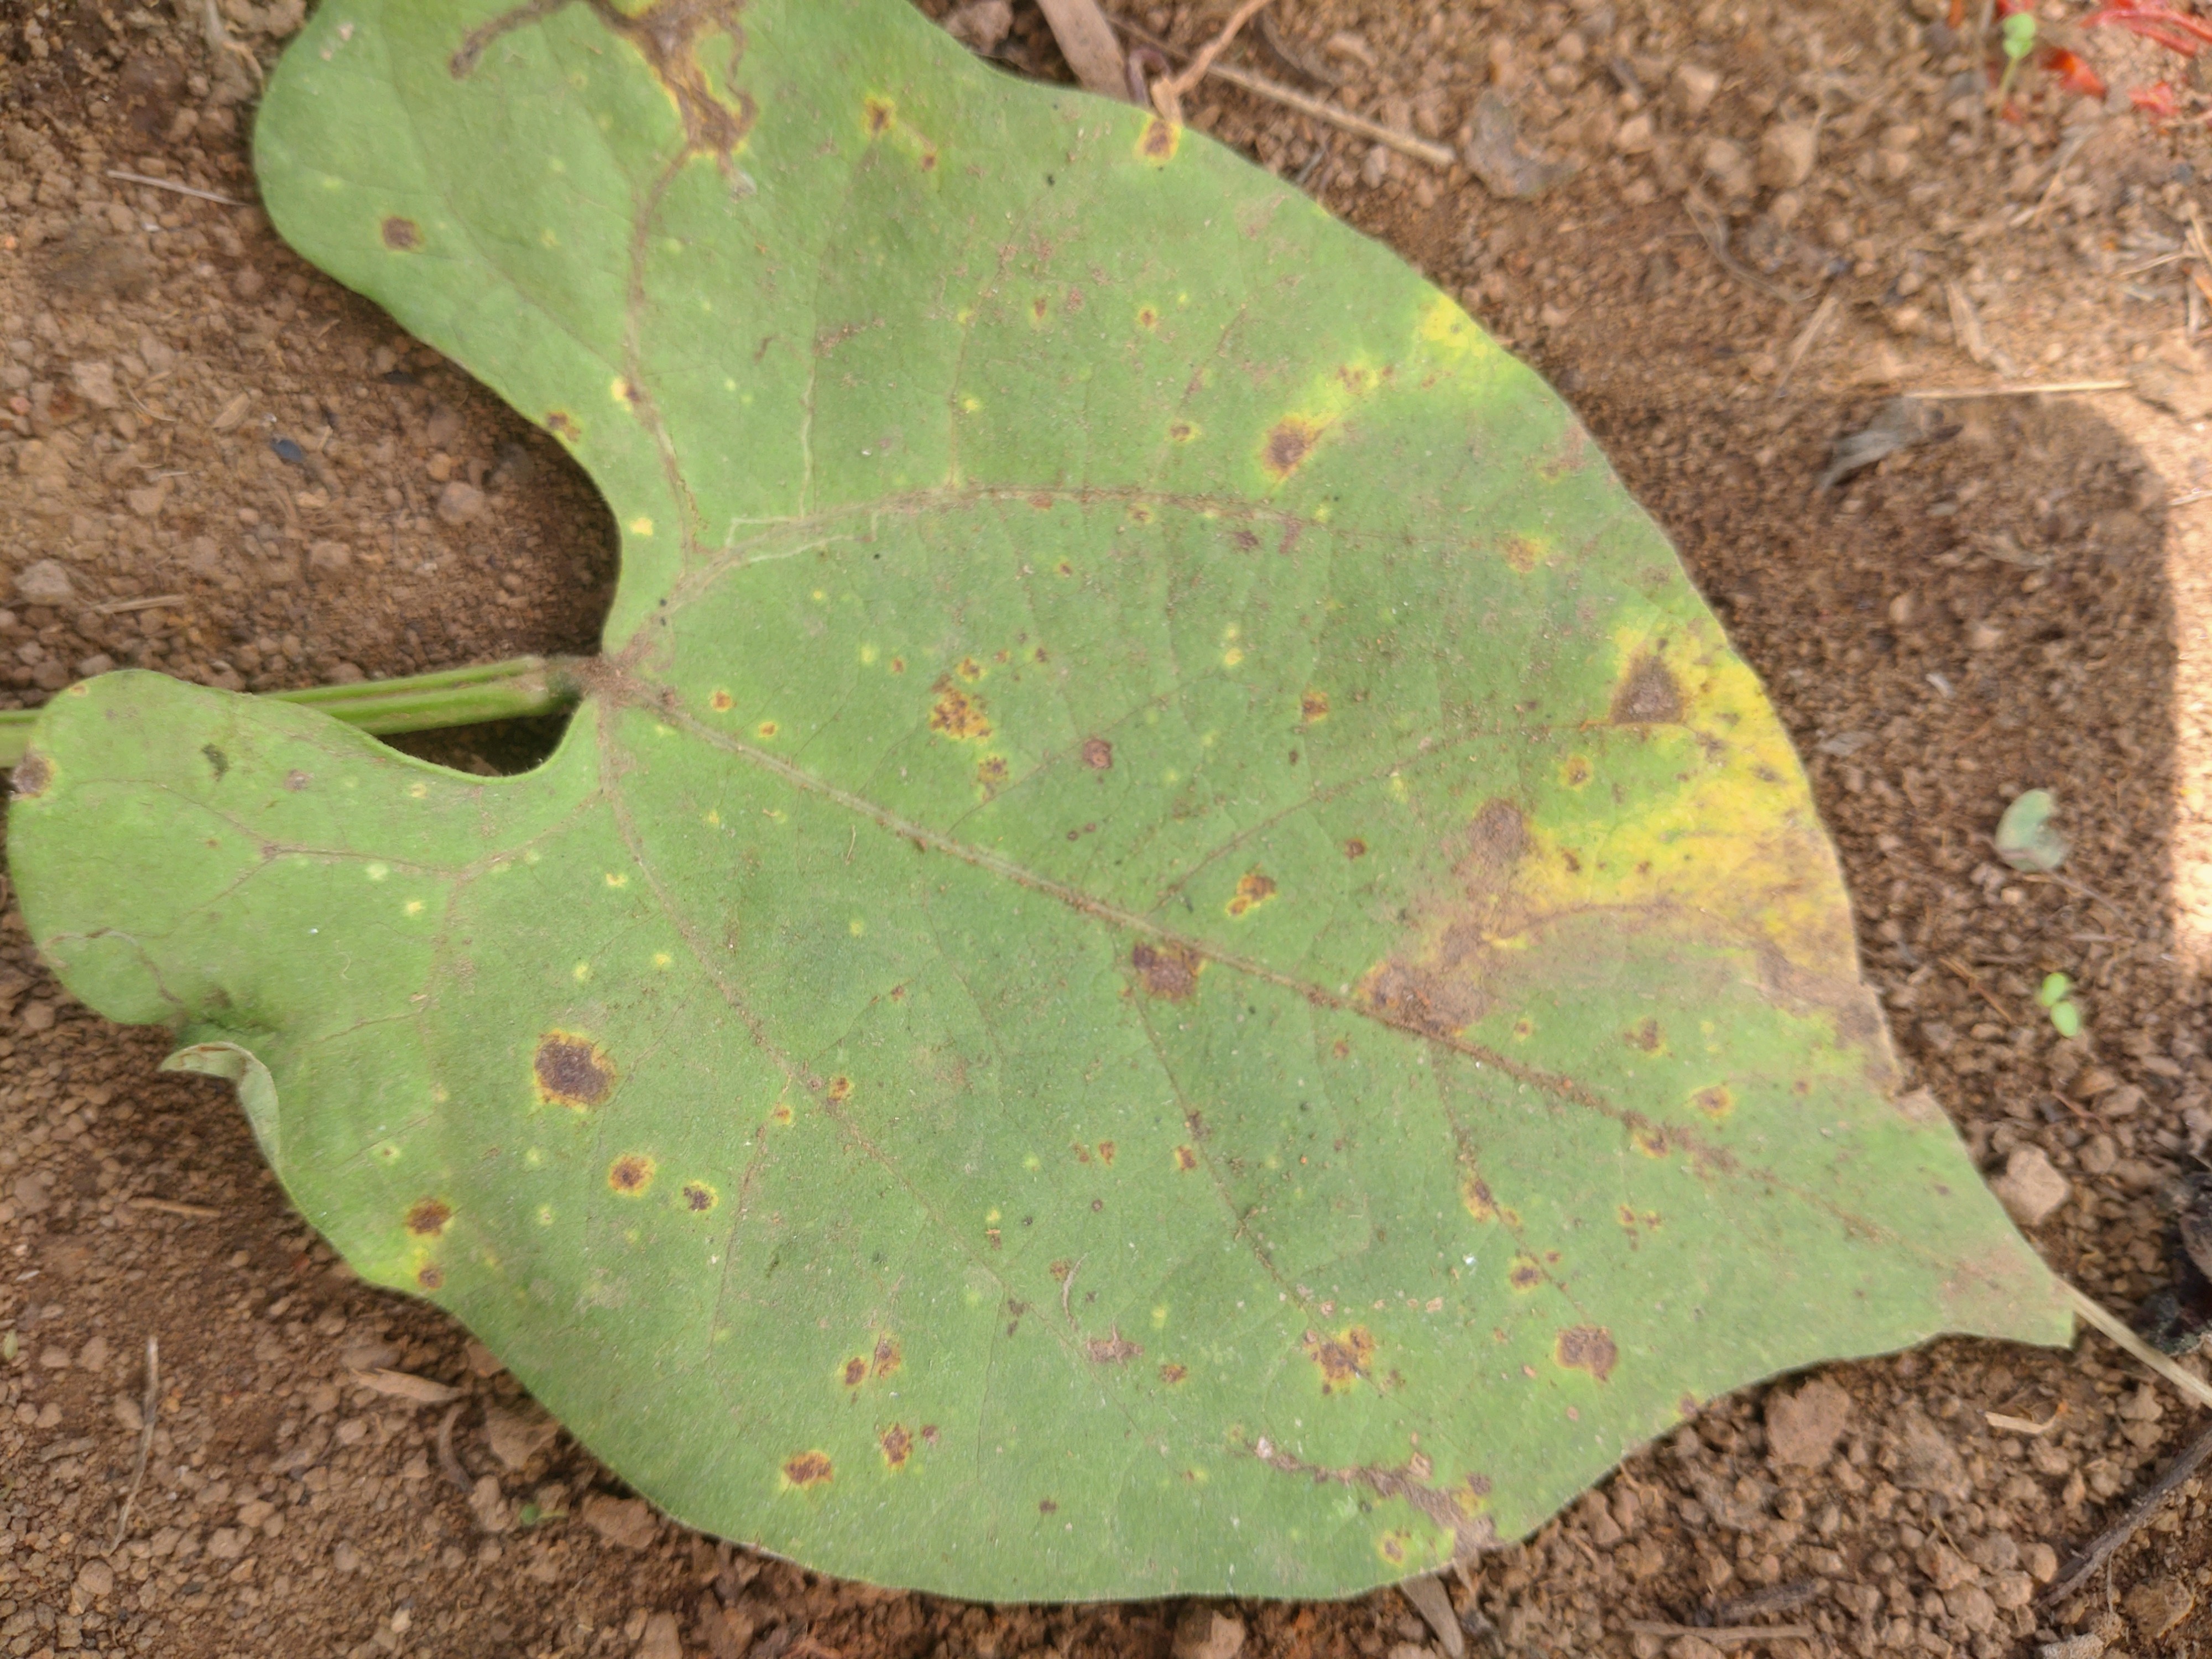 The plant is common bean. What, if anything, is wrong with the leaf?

rust
